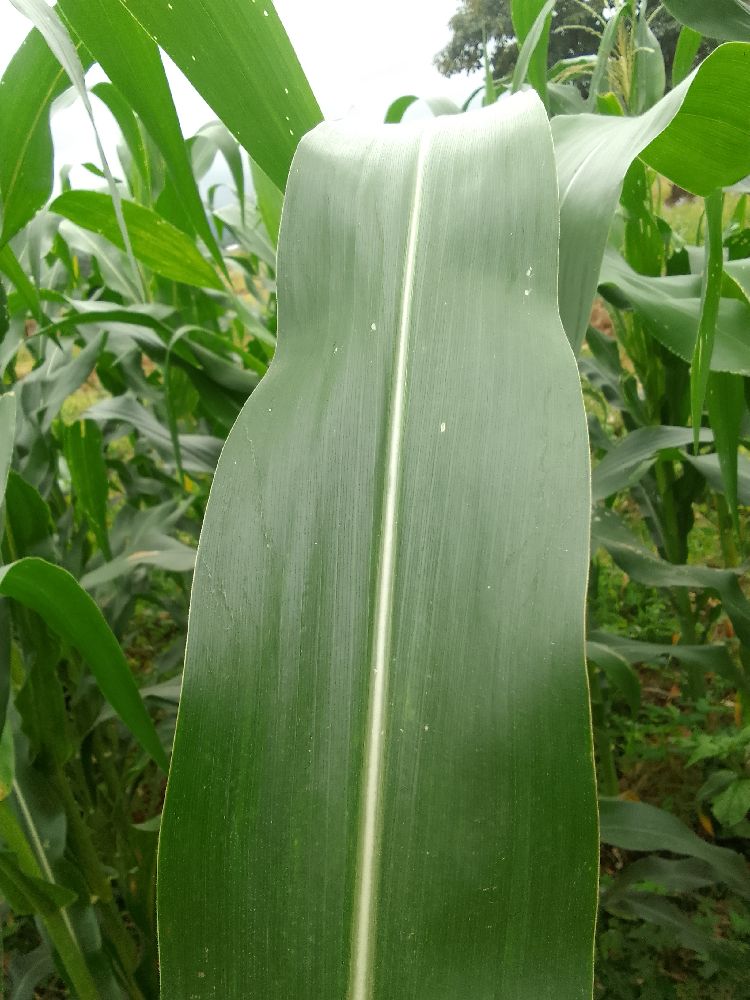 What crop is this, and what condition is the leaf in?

maize, healthy
